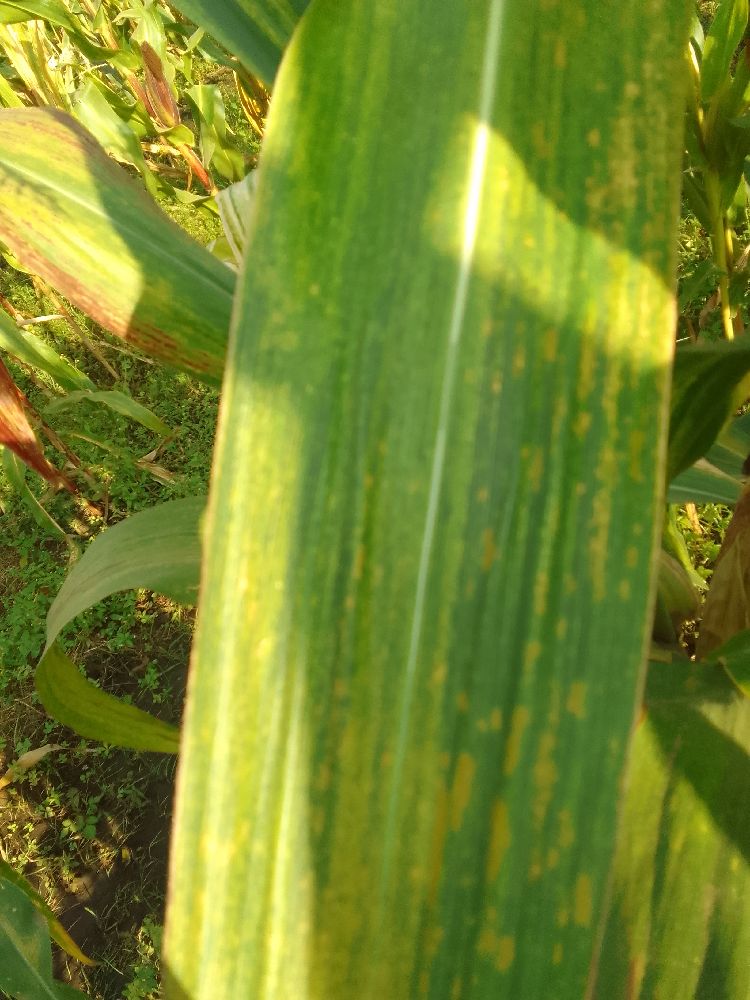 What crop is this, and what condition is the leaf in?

maize, maize lethal necrosis
